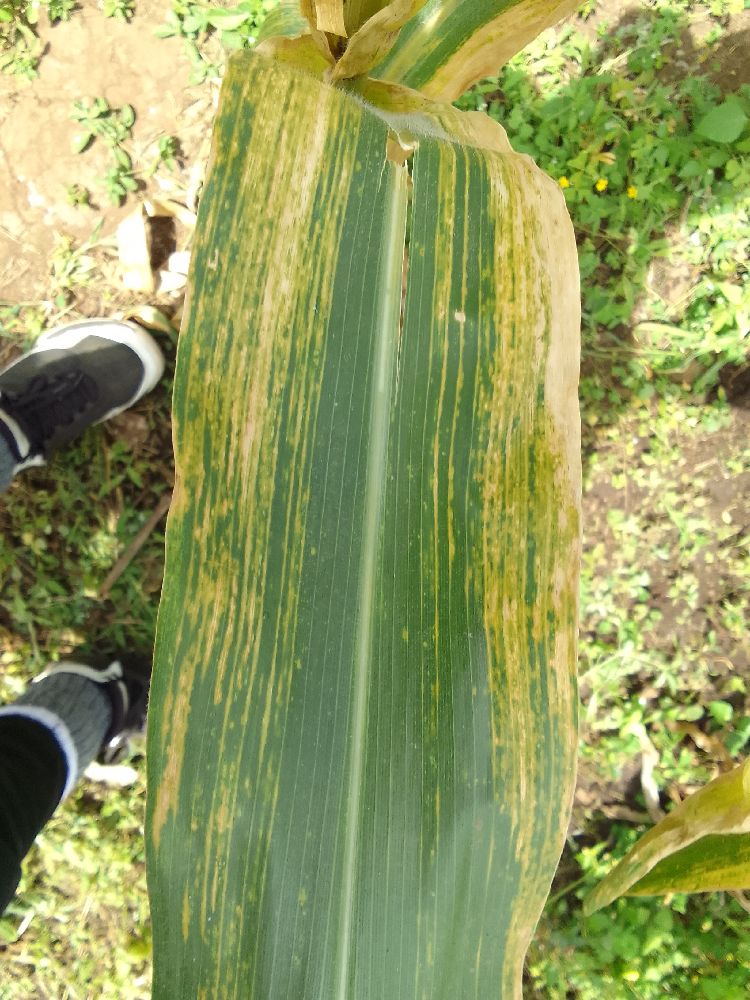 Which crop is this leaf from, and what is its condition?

maize, maize lethal necrosis
